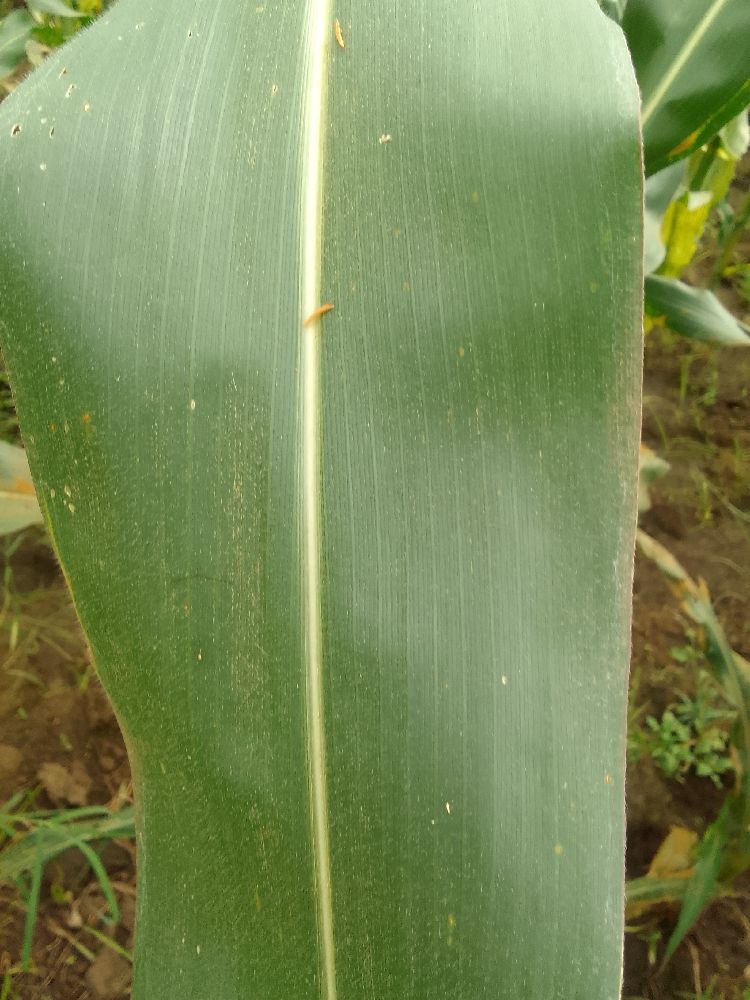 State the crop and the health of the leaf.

maize, healthy
